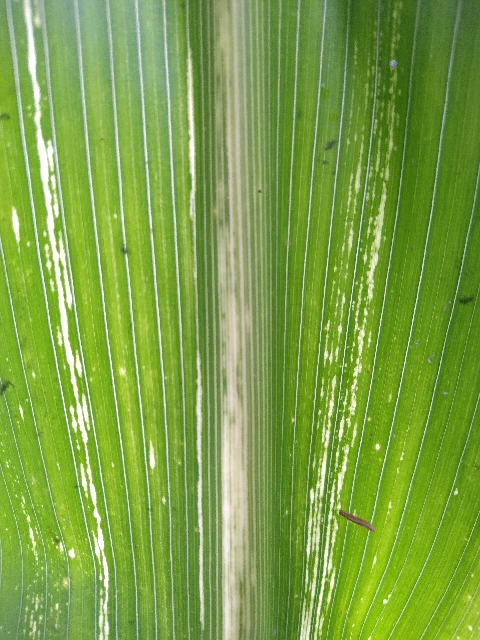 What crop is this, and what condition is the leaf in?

maize, maize streak virus
